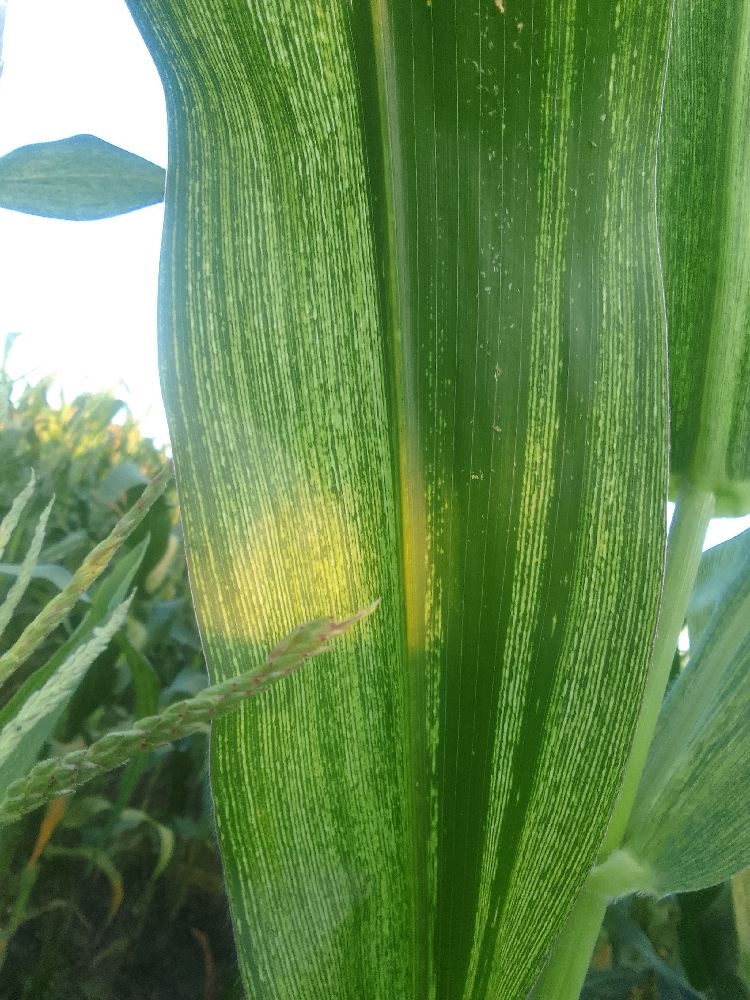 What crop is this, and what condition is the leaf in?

maize, maize streak virus
